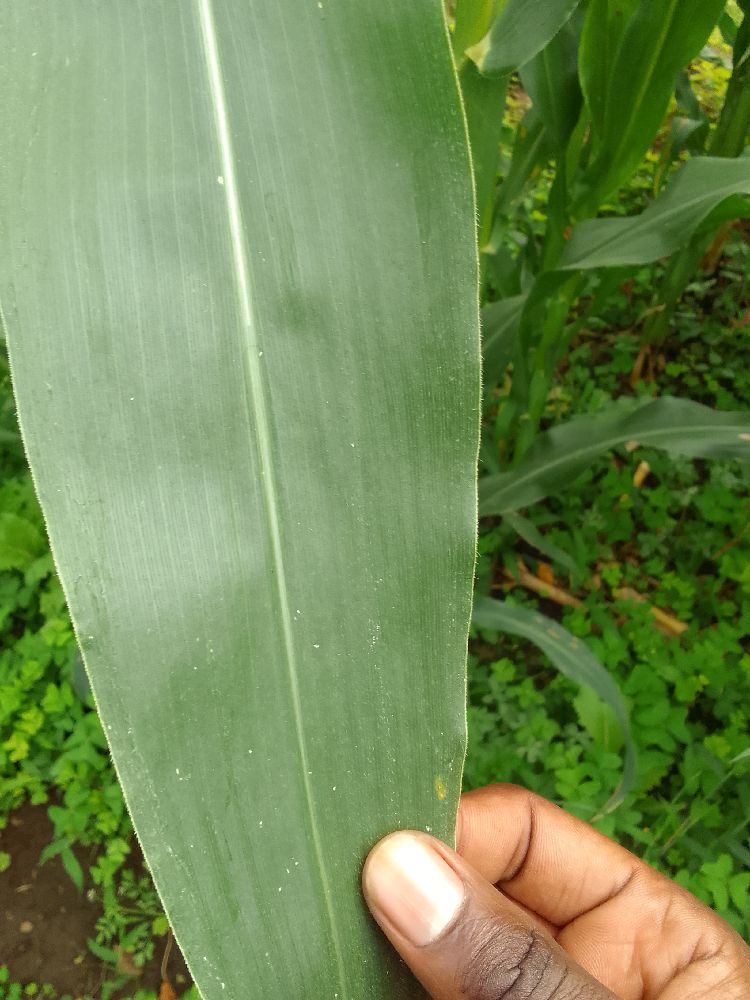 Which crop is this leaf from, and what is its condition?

maize, healthy
